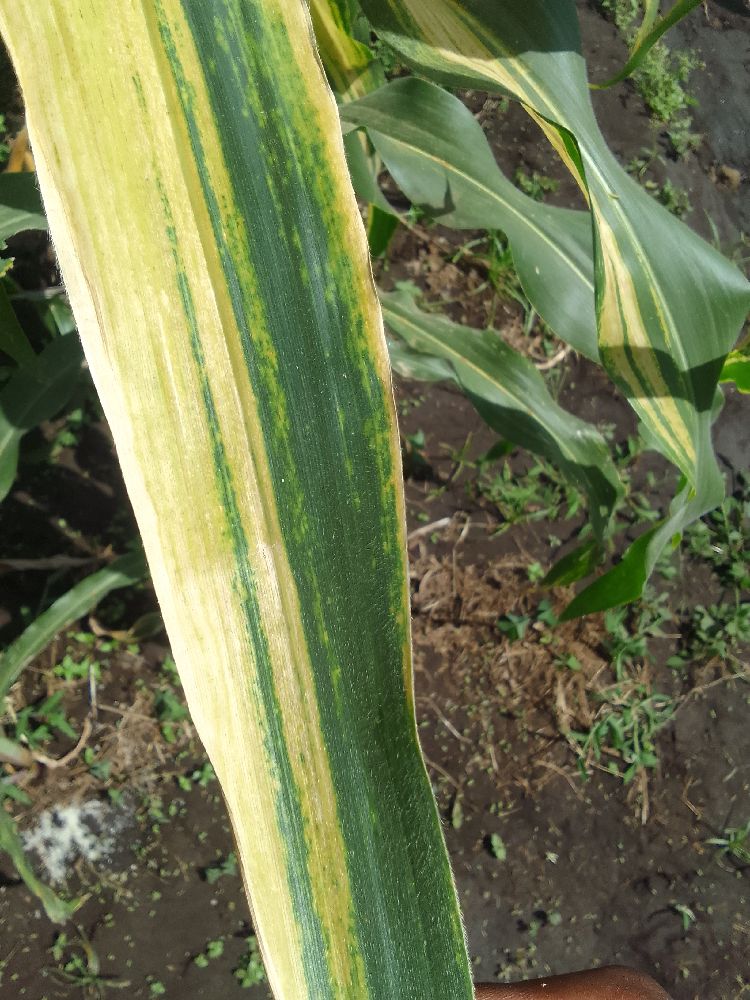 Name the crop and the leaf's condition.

maize, maize lethal necrosis
